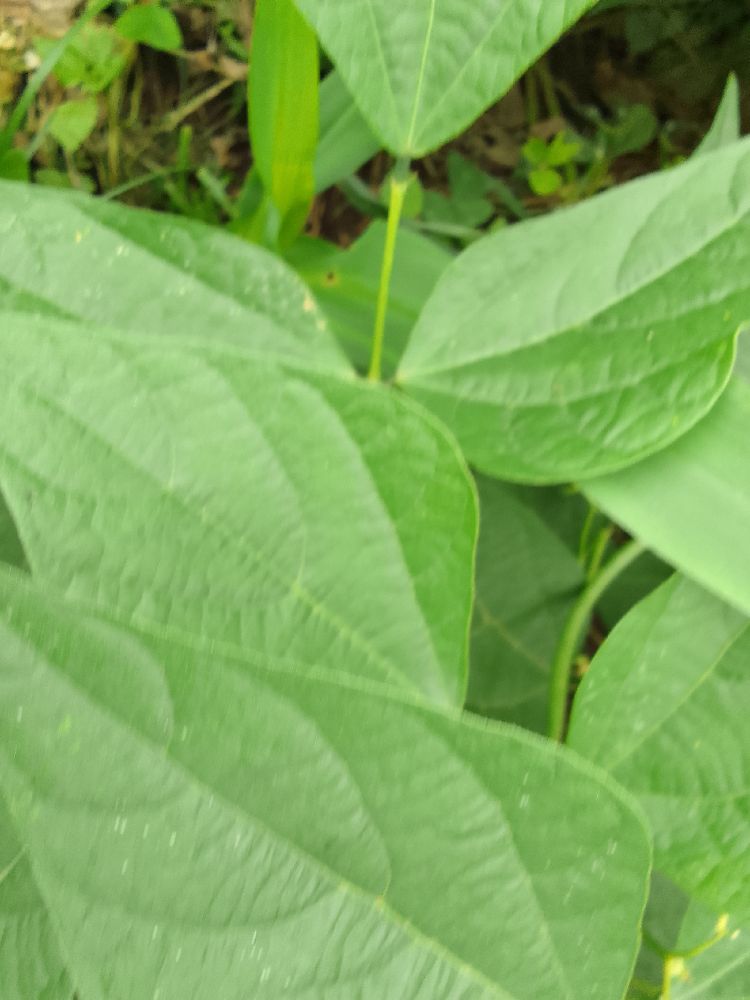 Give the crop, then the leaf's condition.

common bean, healthy
